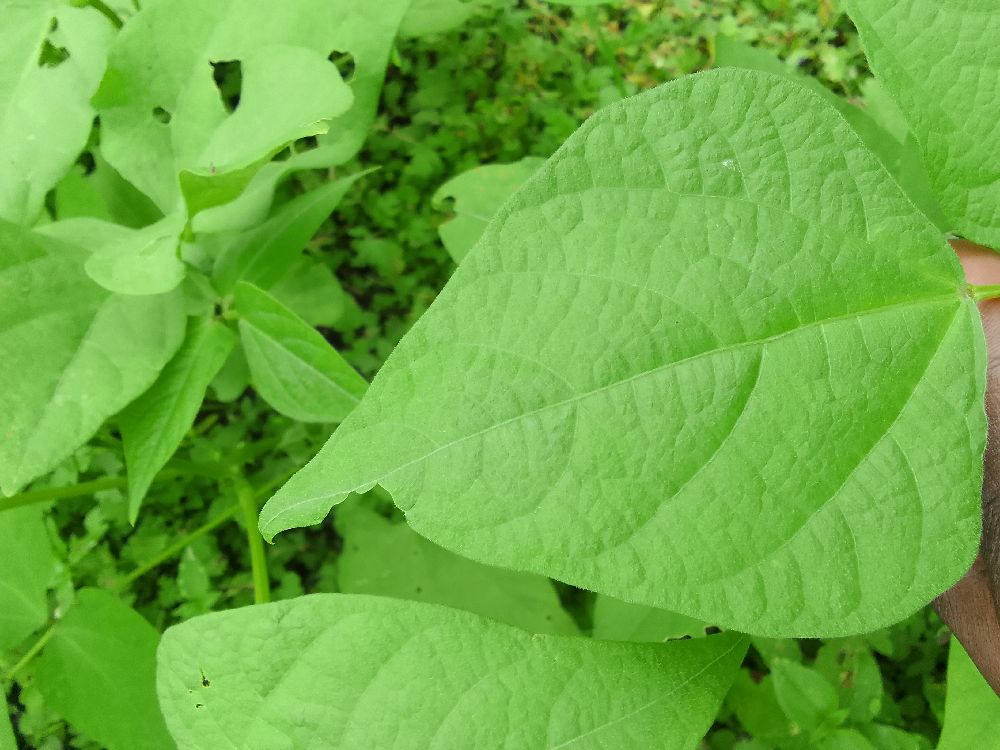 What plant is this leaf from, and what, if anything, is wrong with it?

common bean, healthy
